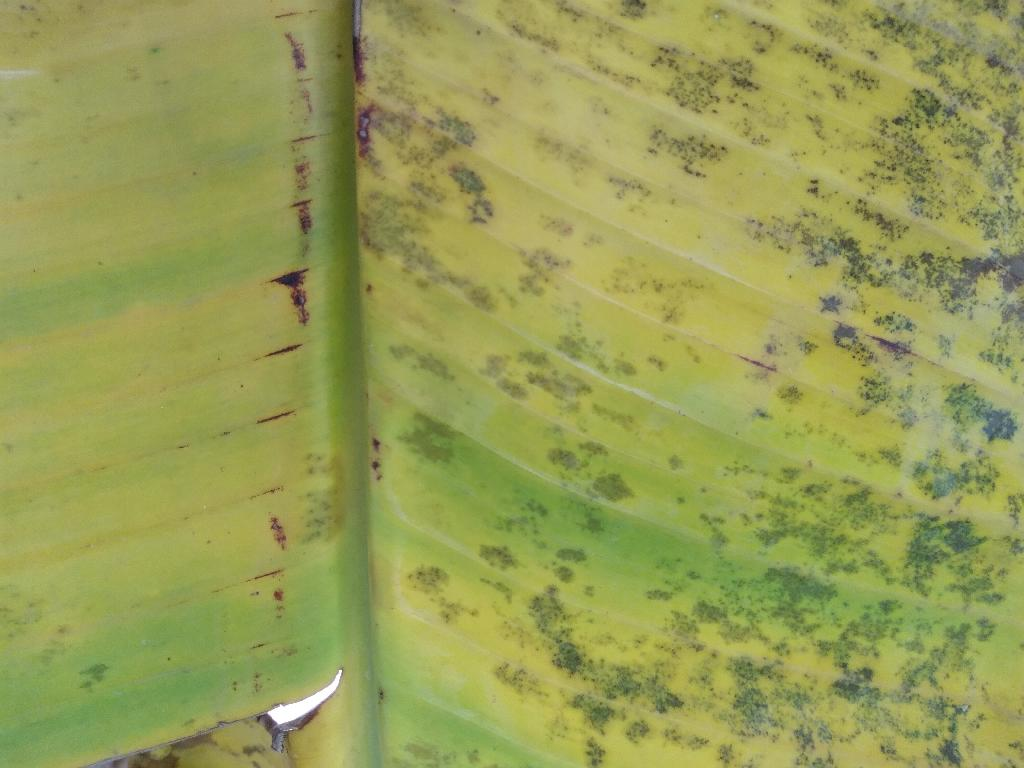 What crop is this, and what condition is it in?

banana, black sigatoka
